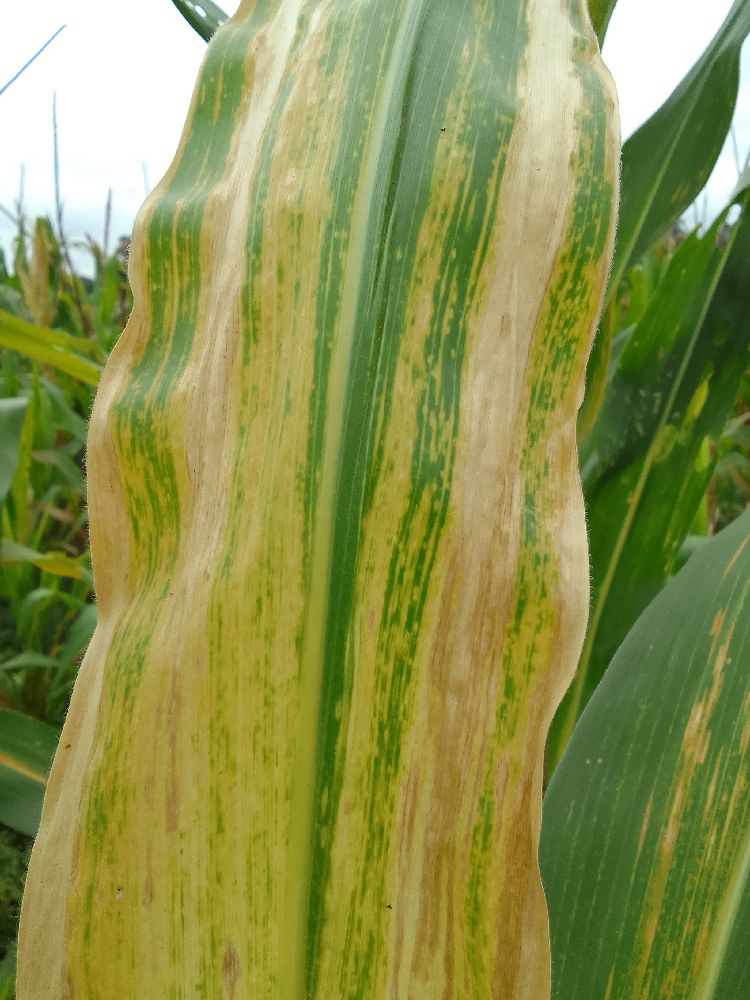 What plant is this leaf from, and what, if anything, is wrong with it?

maize, maize lethal necrosis
